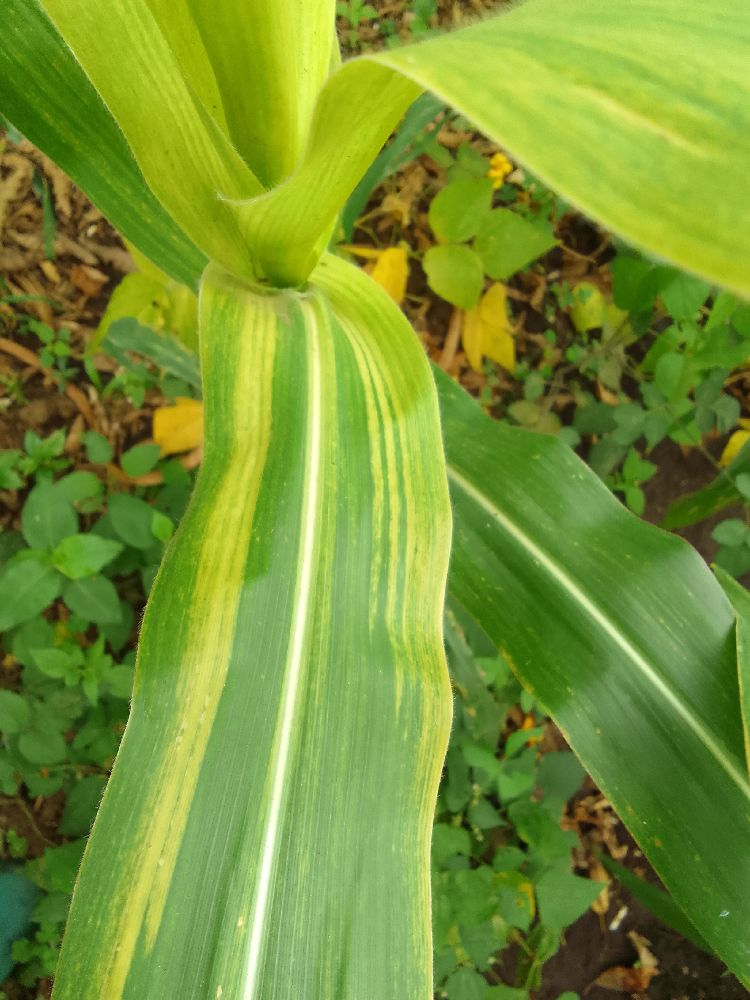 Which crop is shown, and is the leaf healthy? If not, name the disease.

maize, maize lethal necrosis
